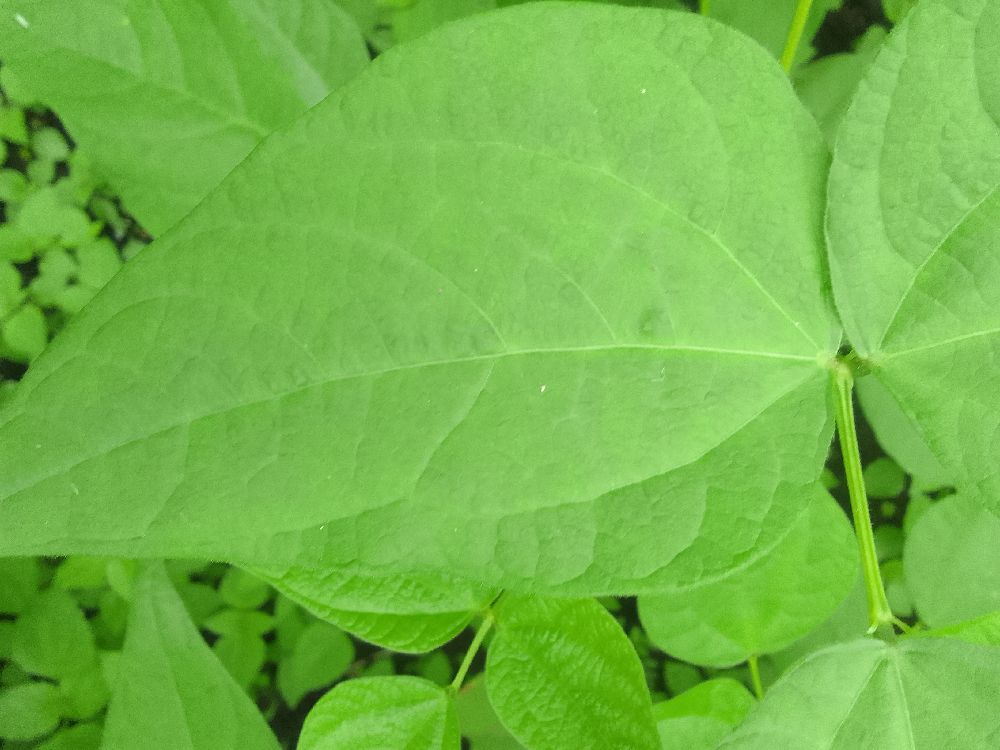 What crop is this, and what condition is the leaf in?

common bean, healthy
